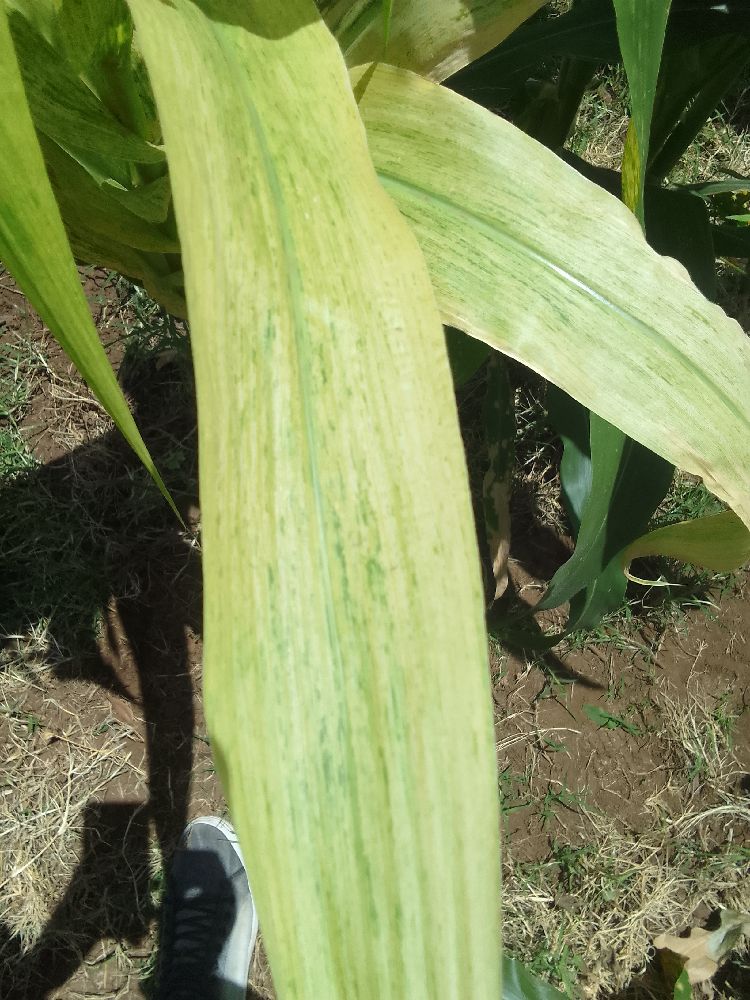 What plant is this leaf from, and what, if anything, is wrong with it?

maize, maize lethal necrosis
